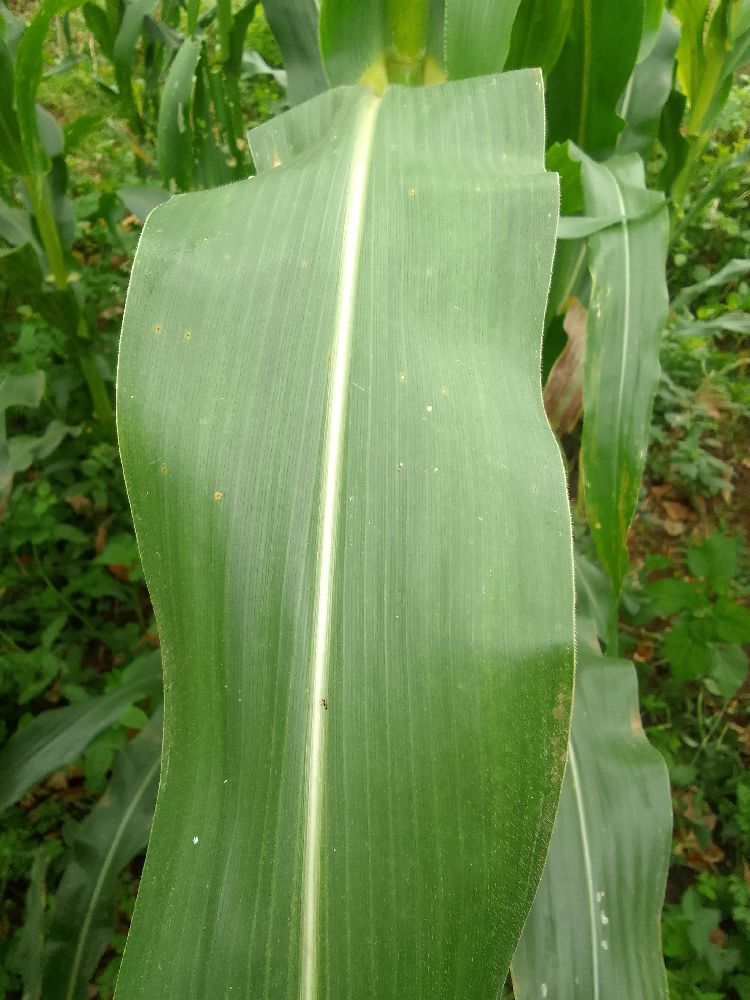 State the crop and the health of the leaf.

maize, healthy
